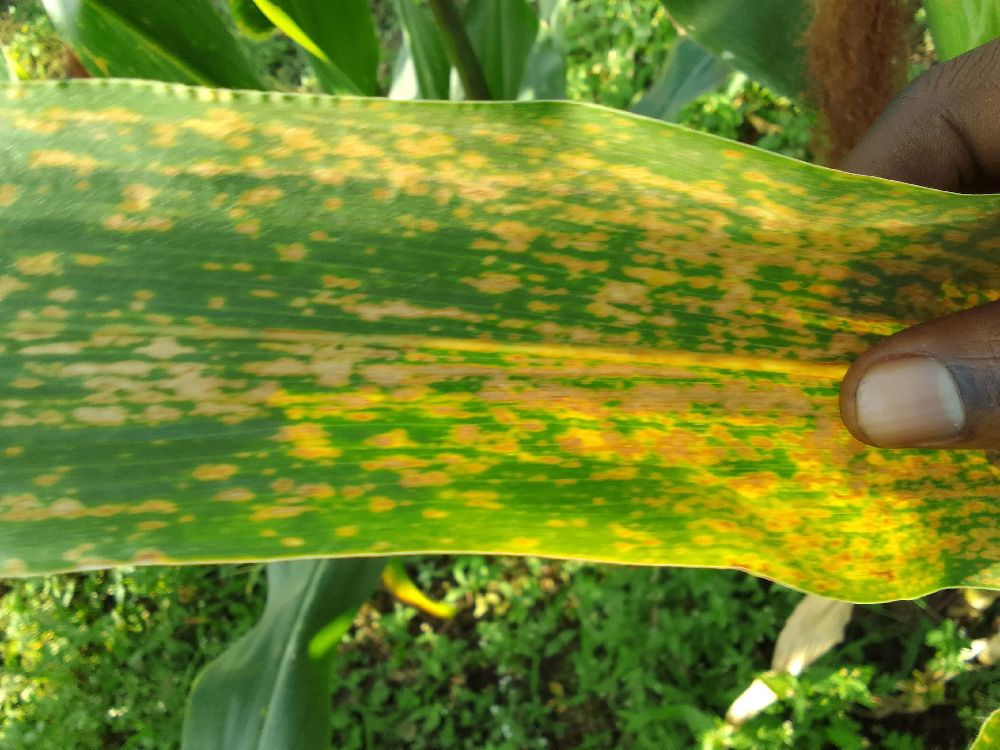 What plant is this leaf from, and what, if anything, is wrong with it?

maize, maize lethal necrosis
